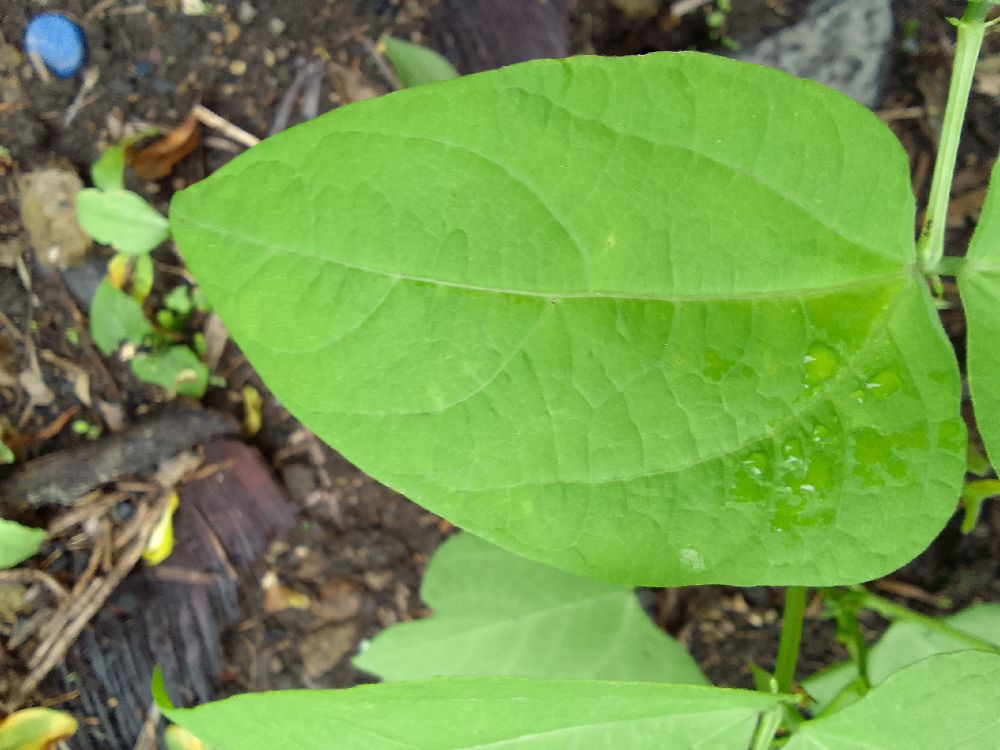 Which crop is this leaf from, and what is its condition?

common bean, healthy
